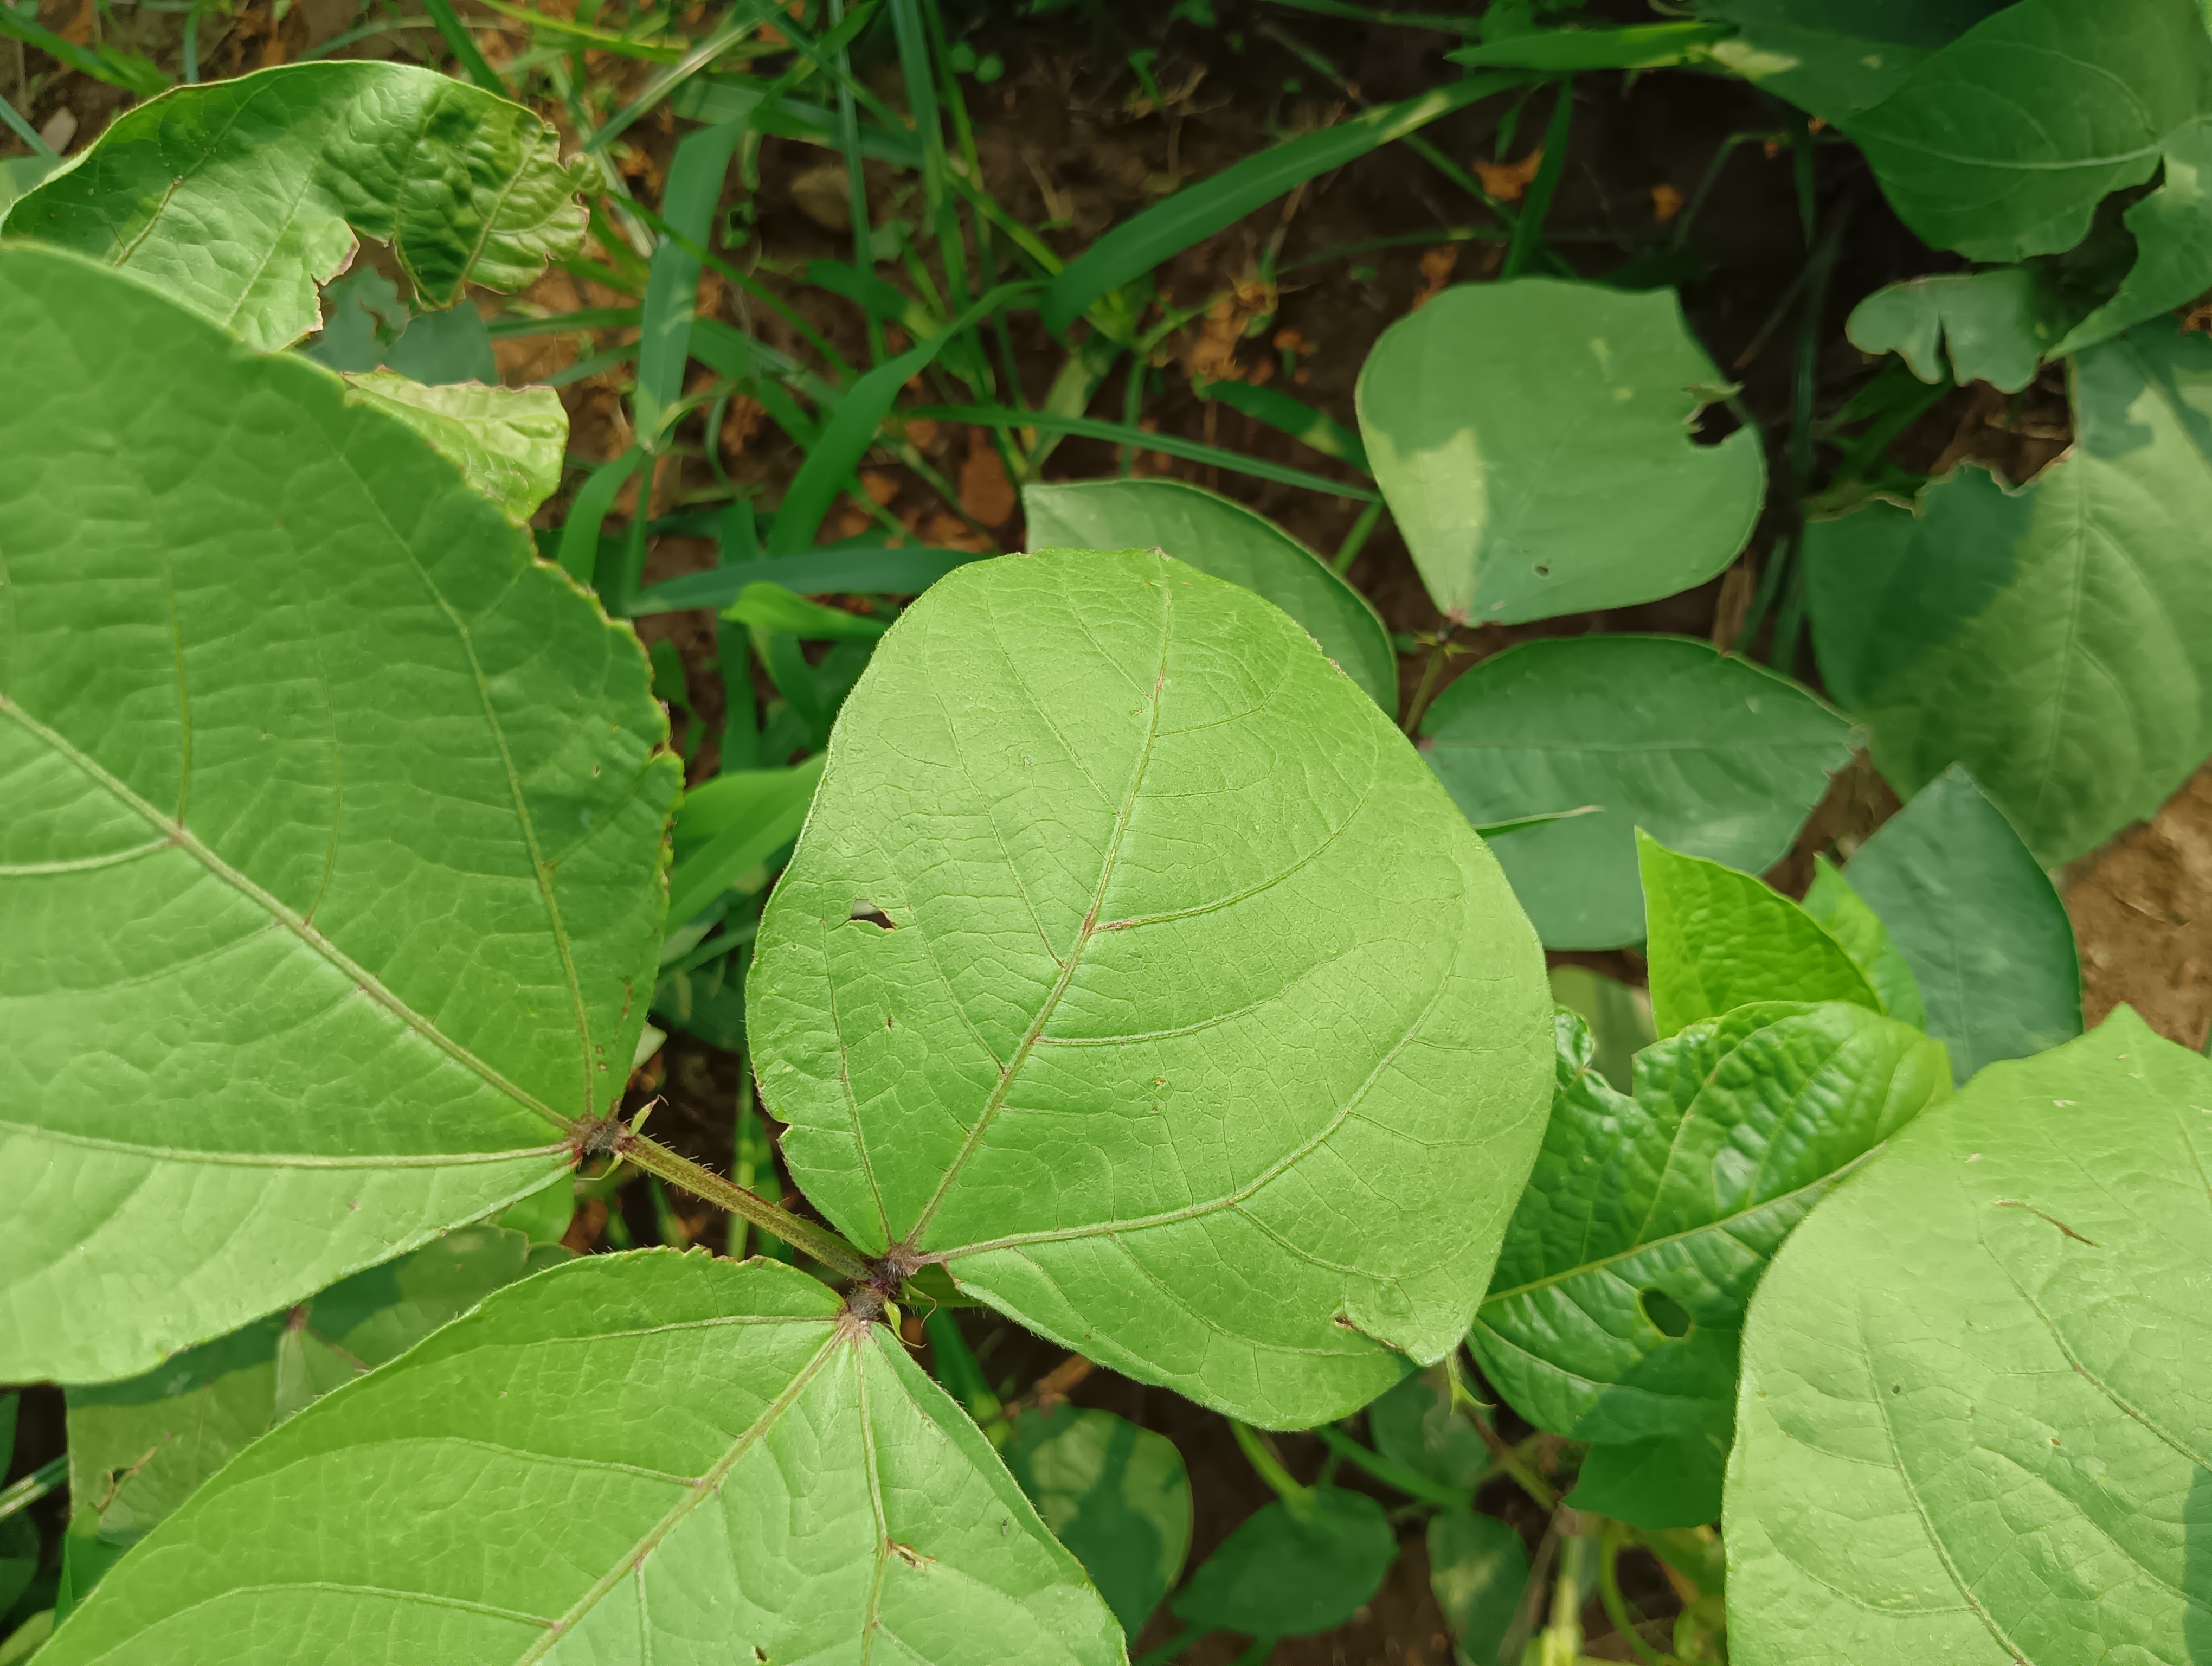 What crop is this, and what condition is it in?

mungbean, healthy
